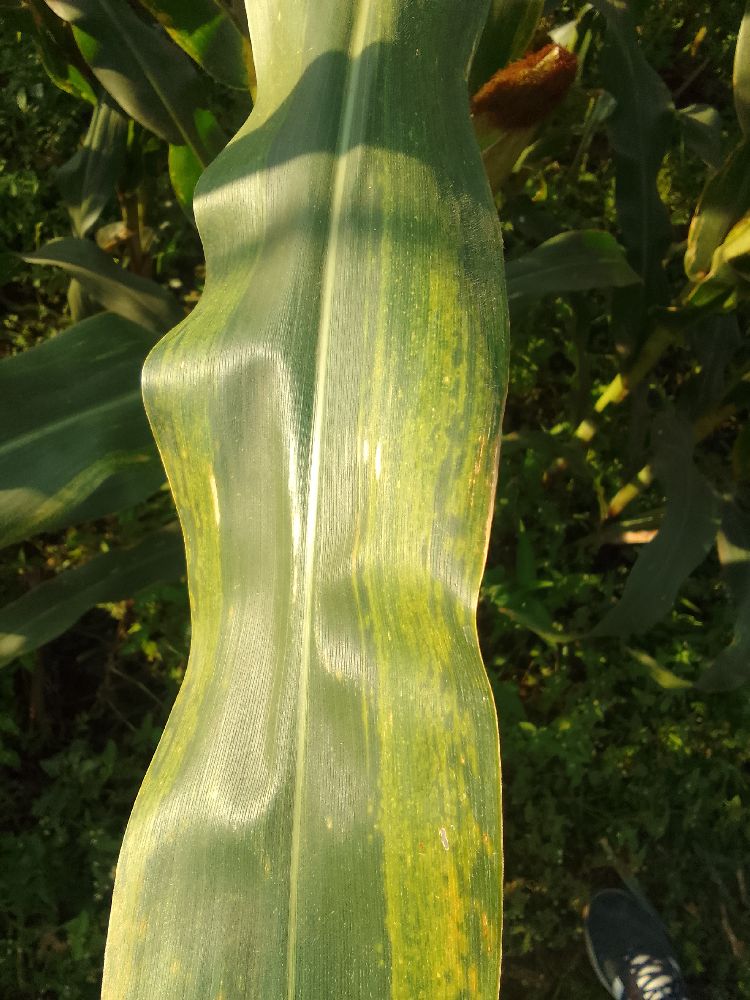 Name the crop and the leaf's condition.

maize, maize lethal necrosis
